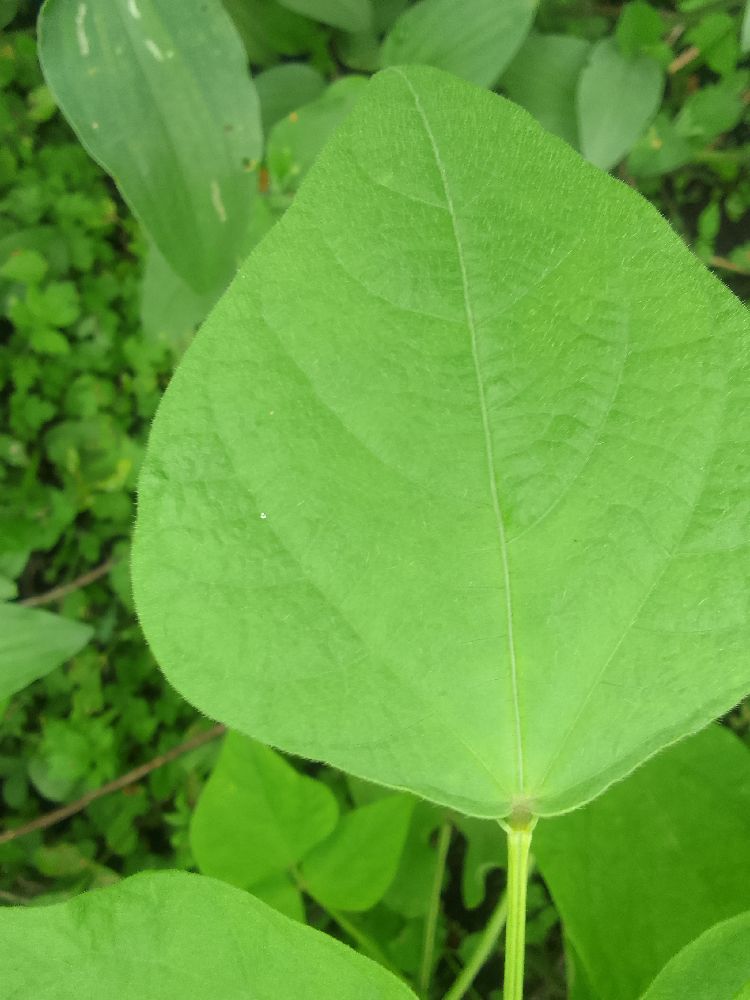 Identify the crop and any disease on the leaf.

common bean, healthy
